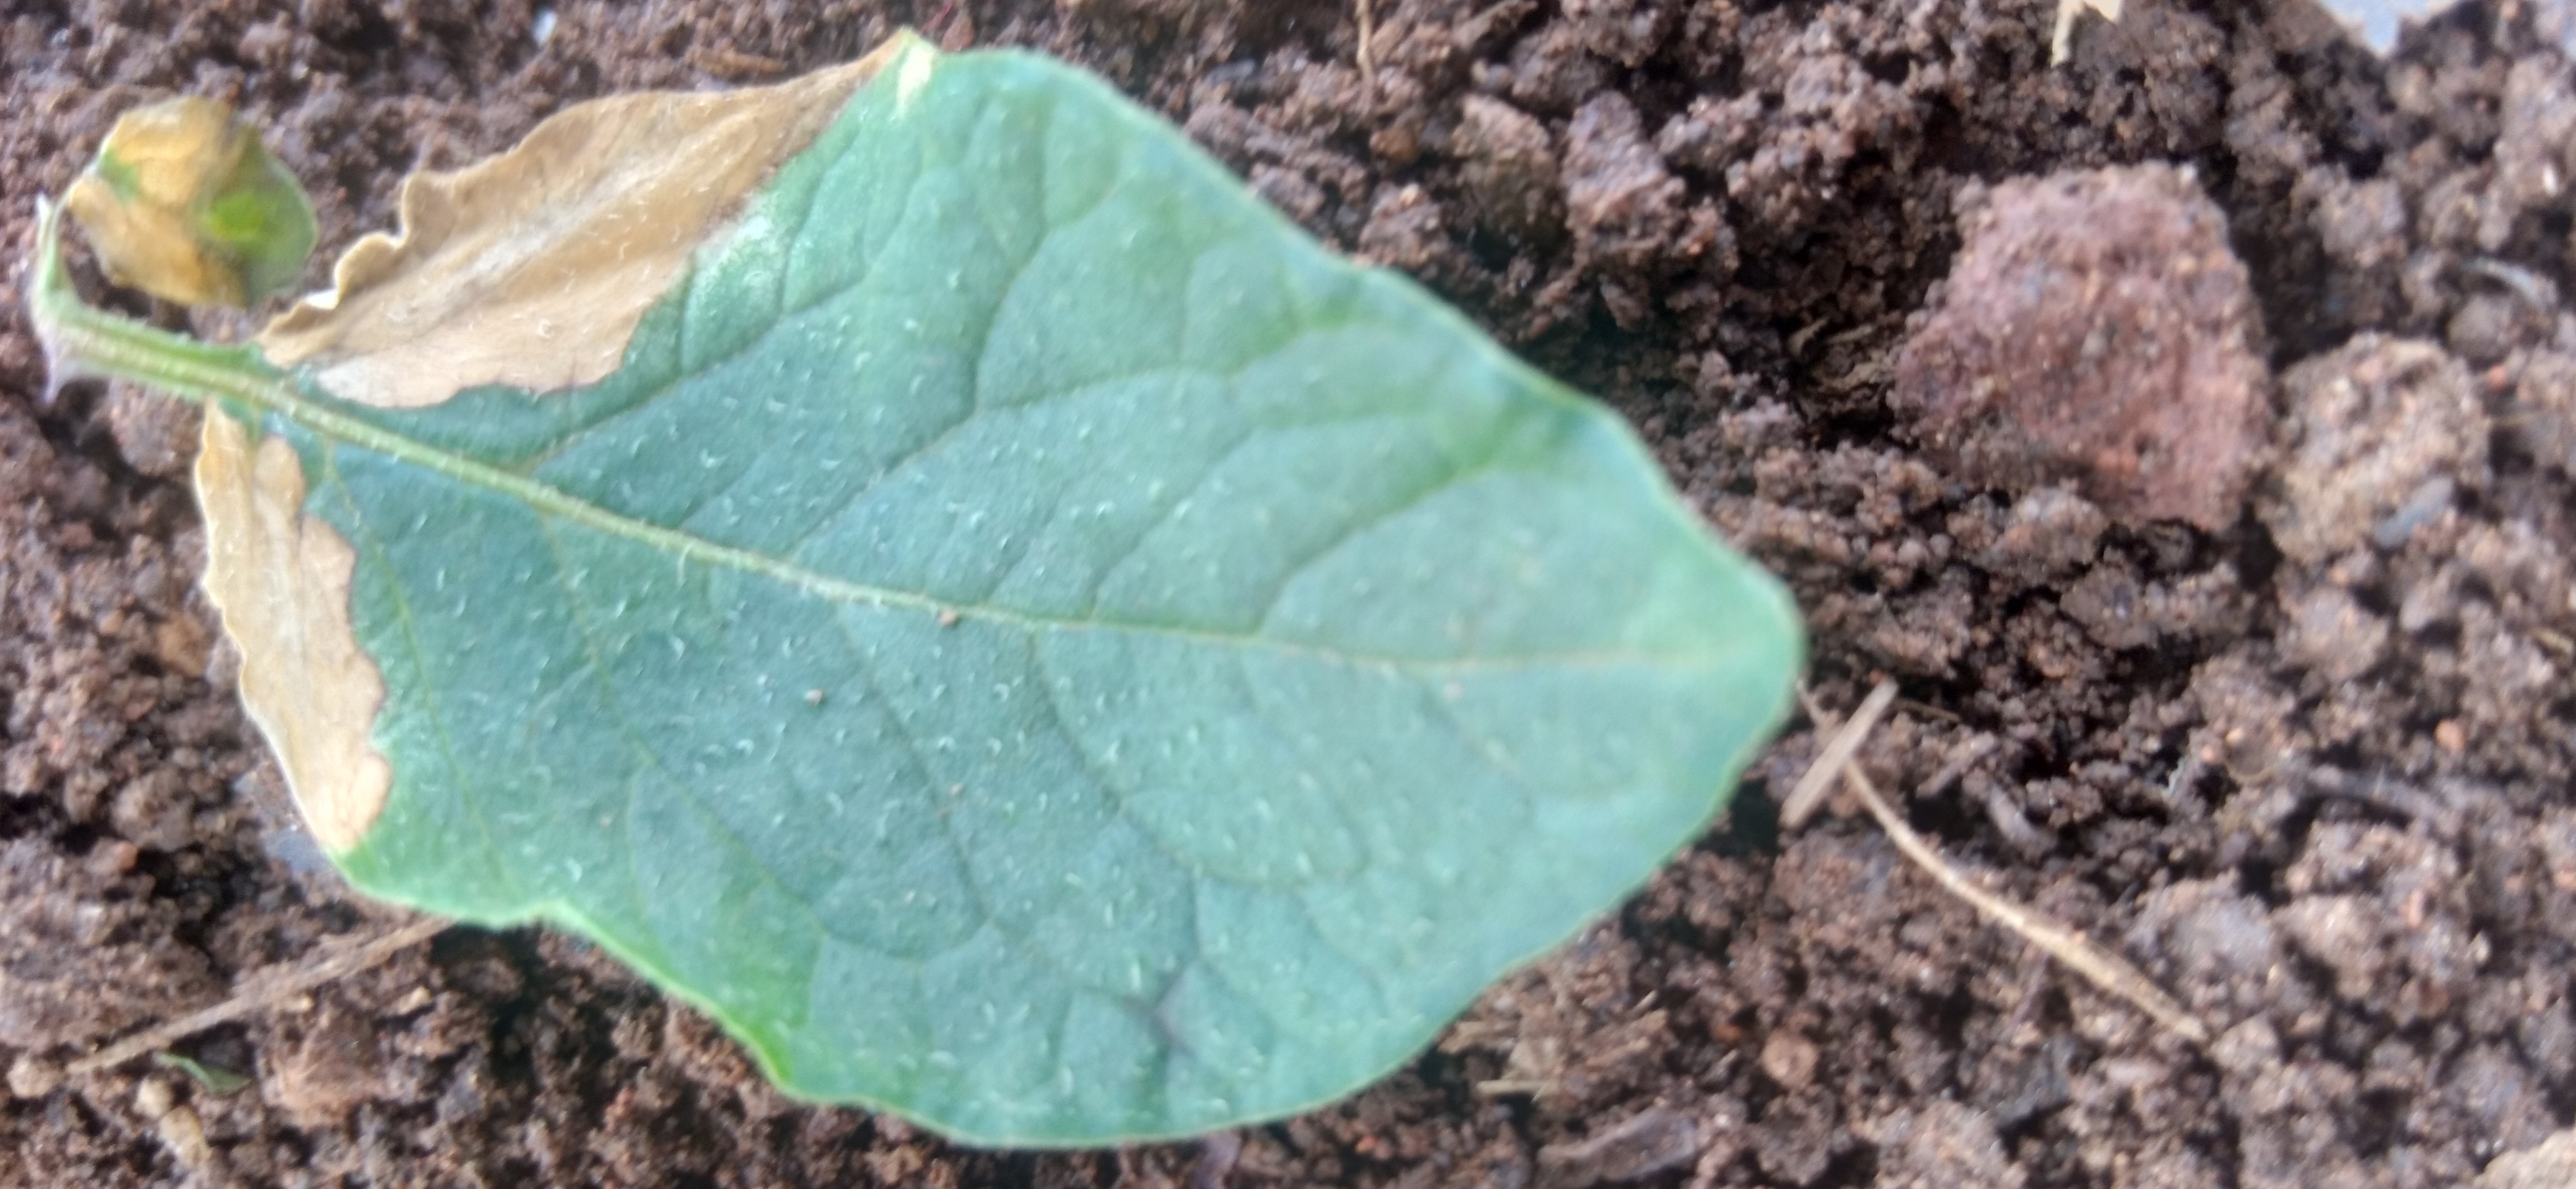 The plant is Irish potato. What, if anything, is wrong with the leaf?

early blight
